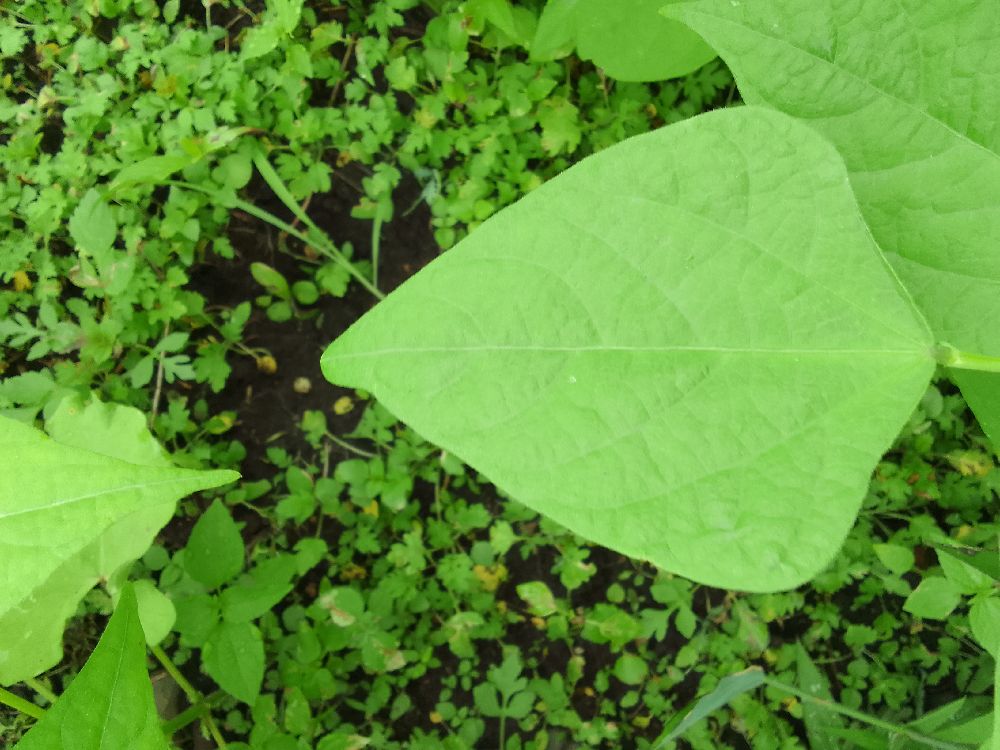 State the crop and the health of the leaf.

common bean, healthy
